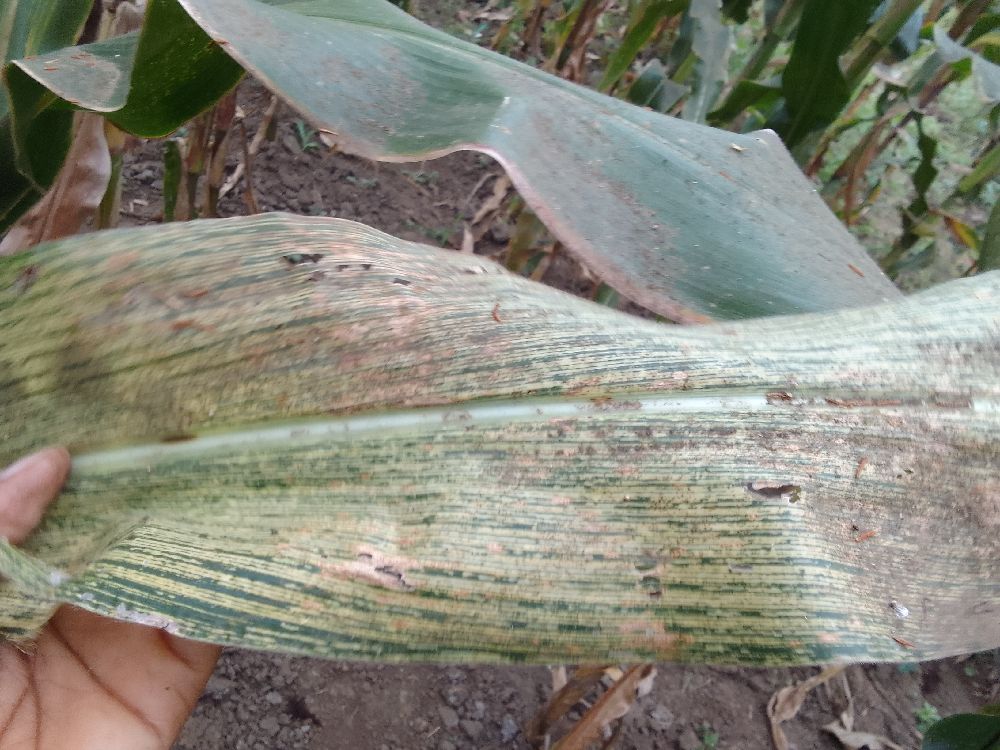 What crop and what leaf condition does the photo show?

maize, maize streak virus
